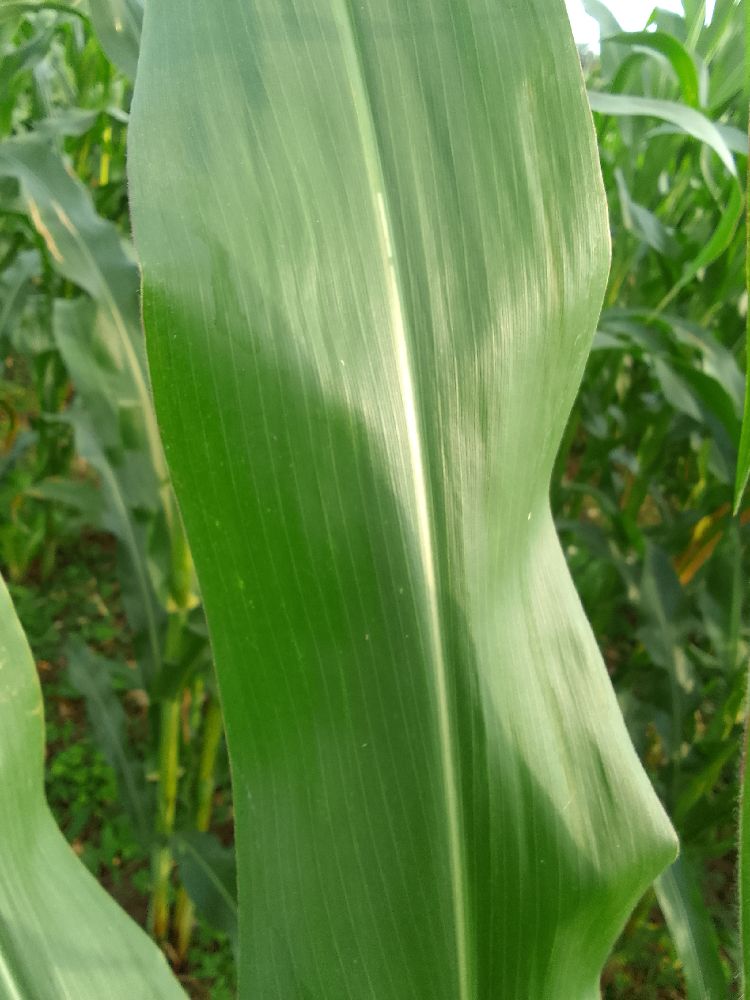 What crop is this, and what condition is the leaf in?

maize, healthy
